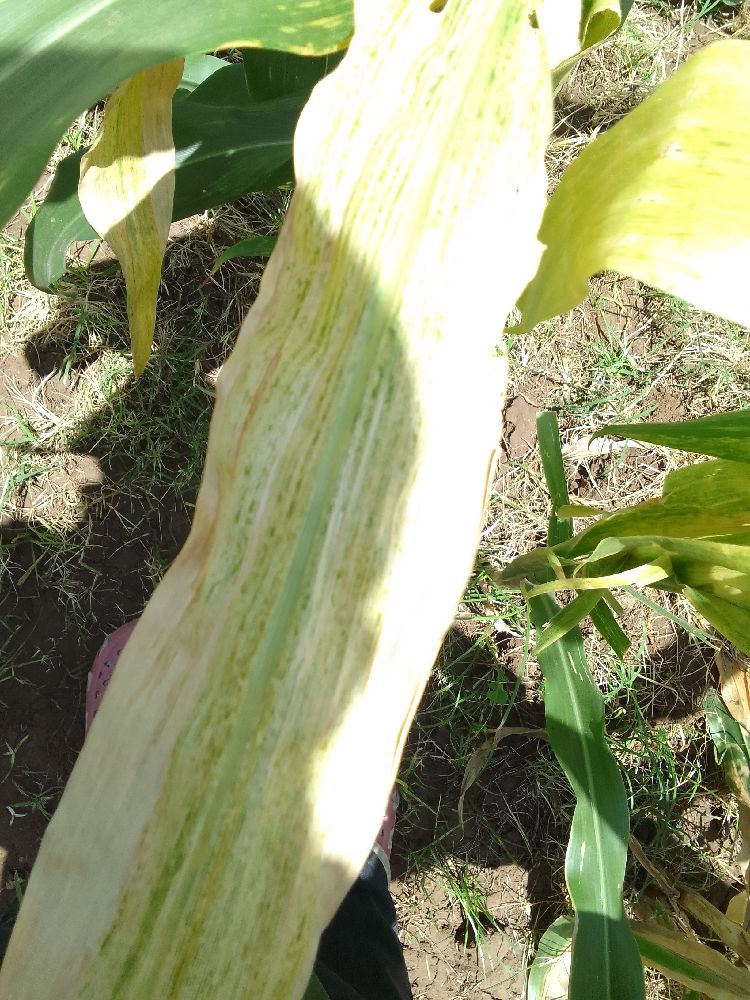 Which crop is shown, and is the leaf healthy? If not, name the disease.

maize, maize lethal necrosis
